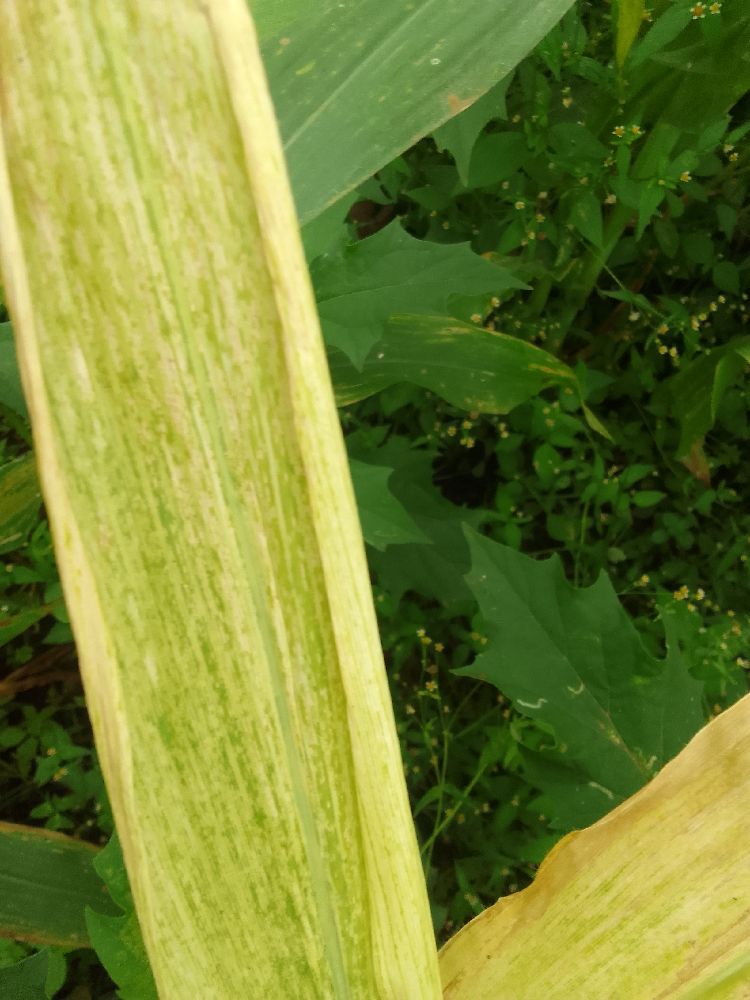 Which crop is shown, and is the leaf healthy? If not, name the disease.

maize, maize lethal necrosis
